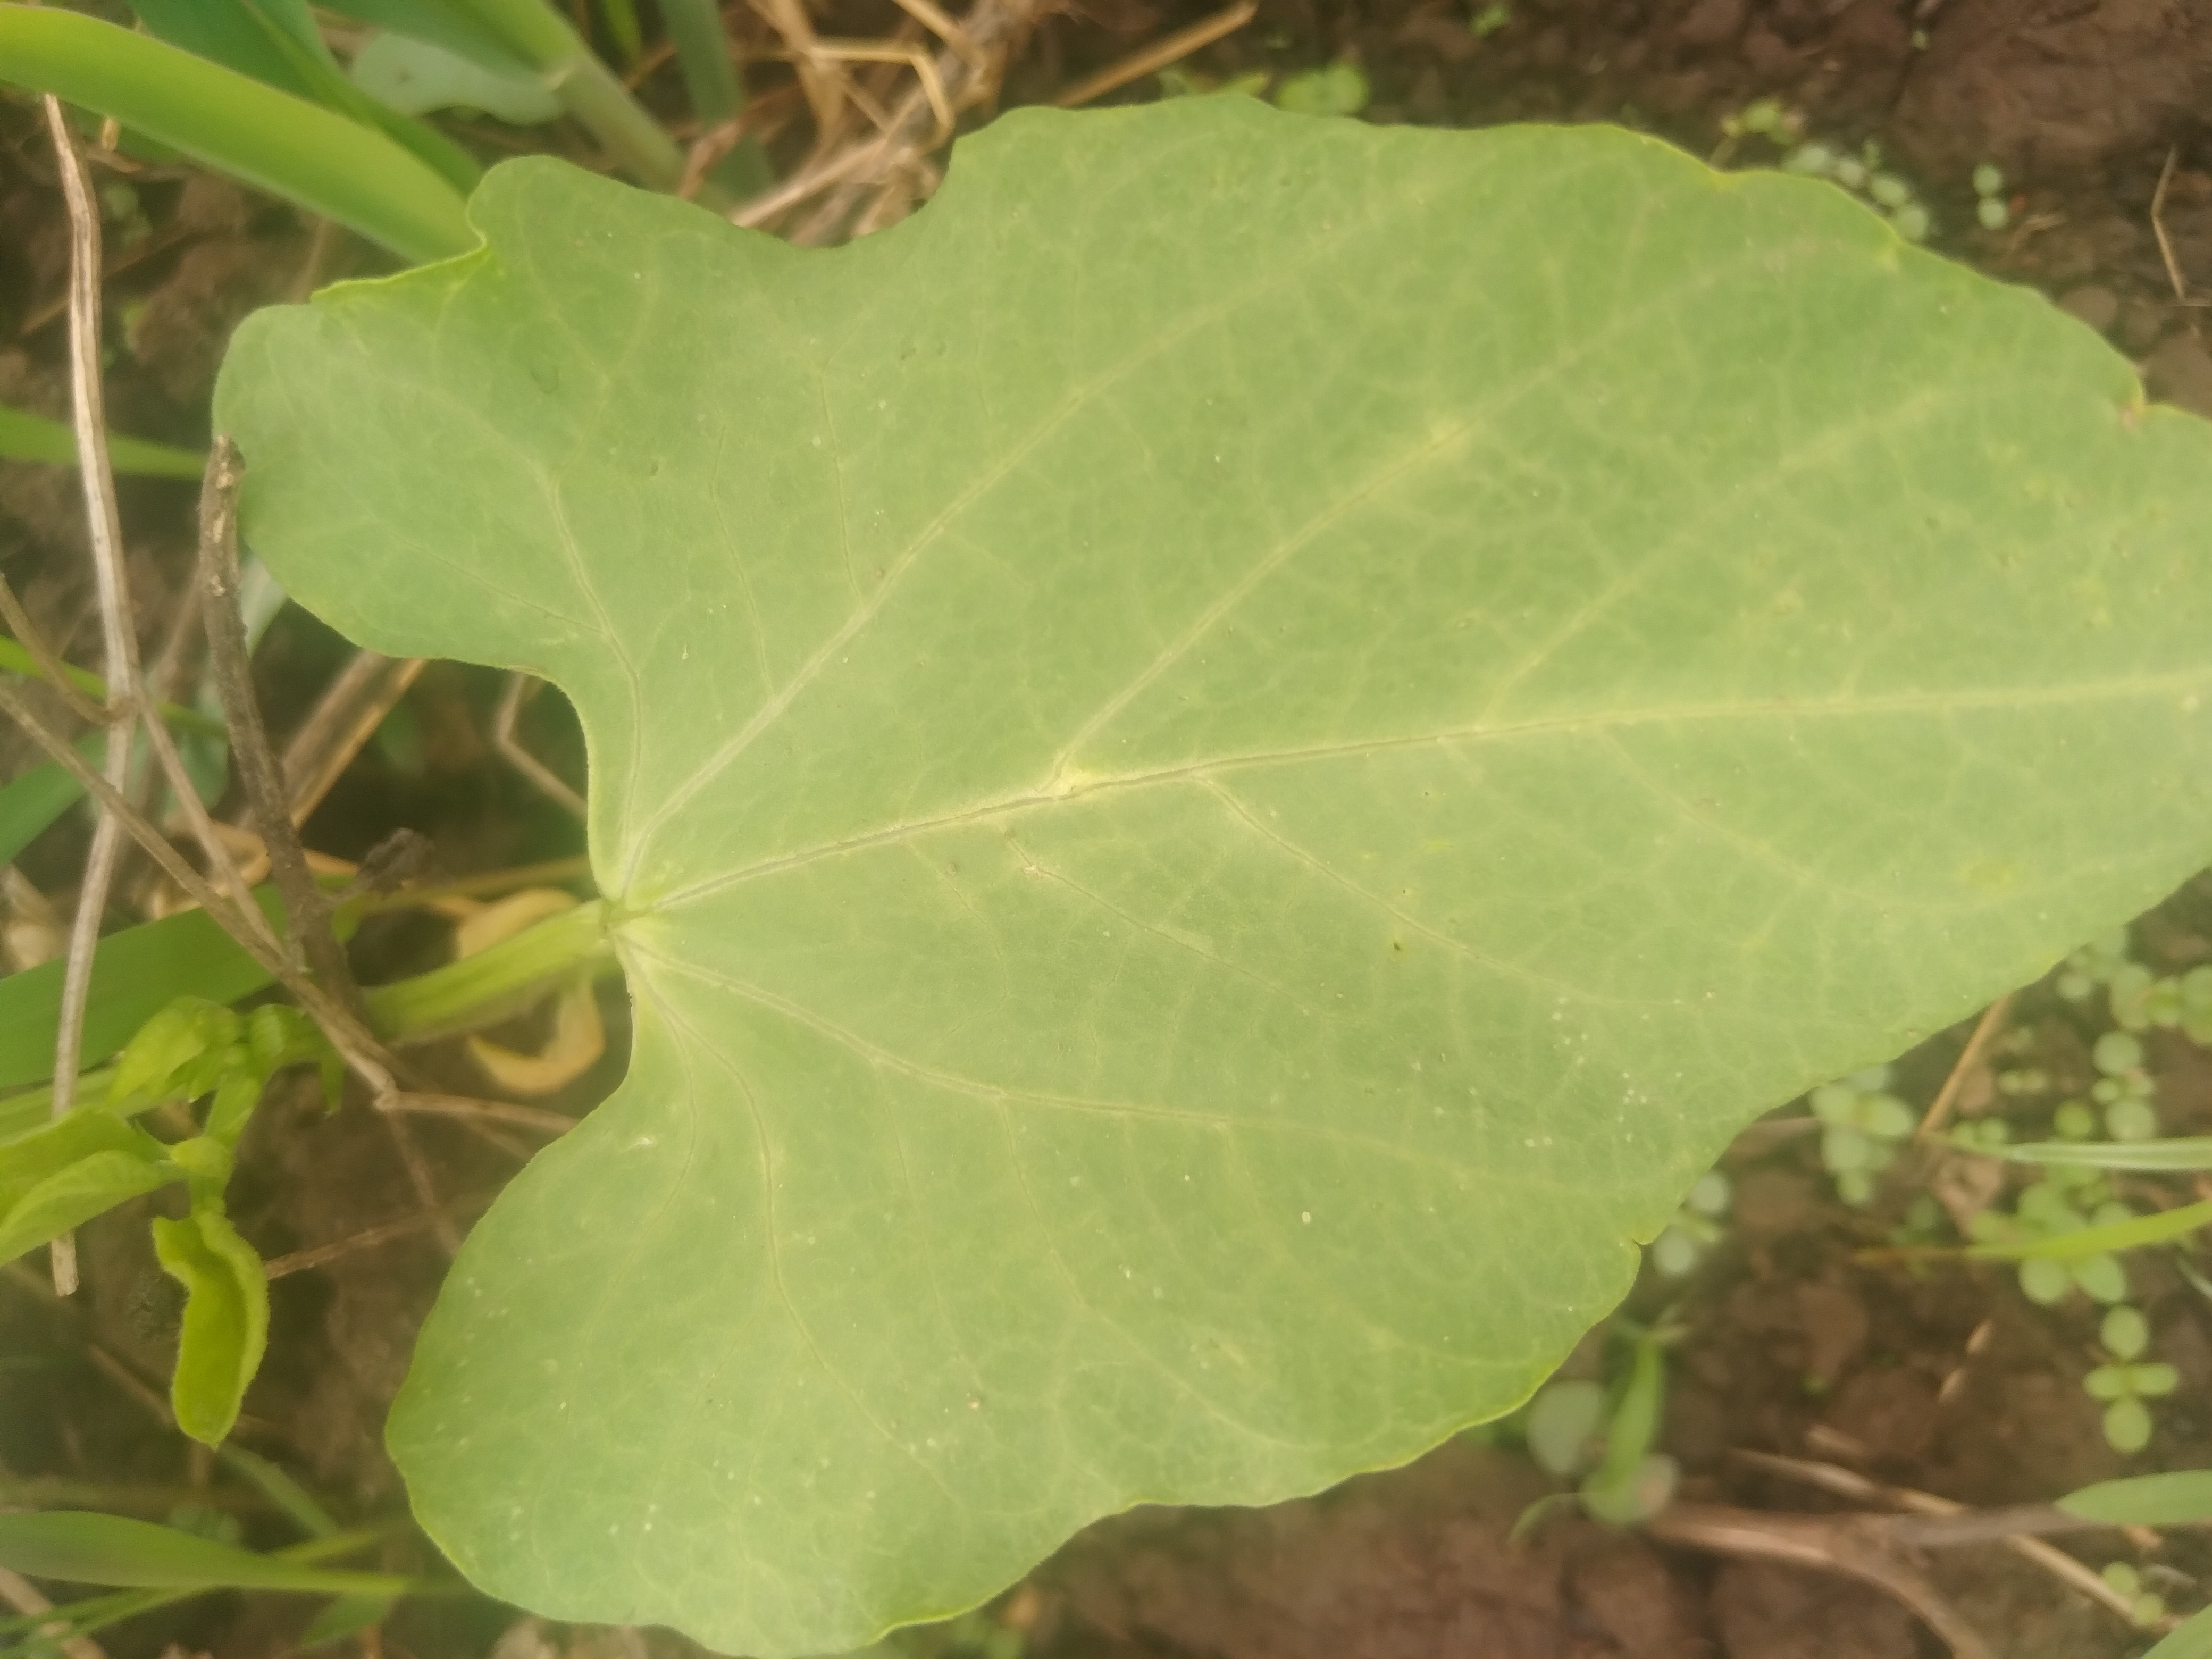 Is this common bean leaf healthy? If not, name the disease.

healthy
